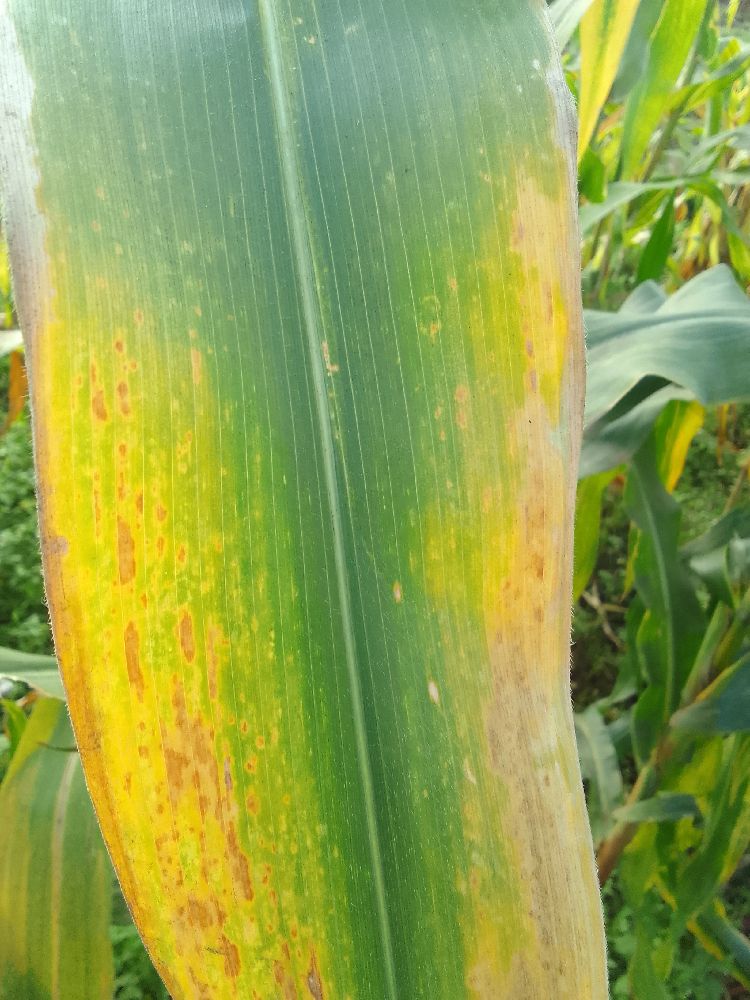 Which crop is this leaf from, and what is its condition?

maize, maize lethal necrosis
